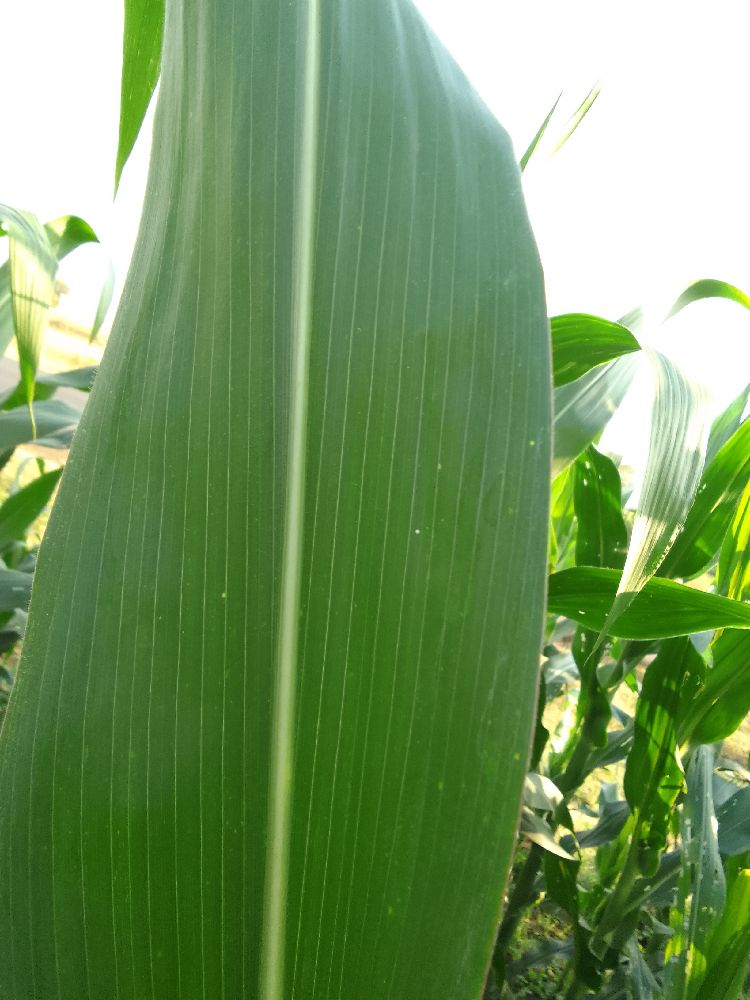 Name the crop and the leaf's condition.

maize, healthy
